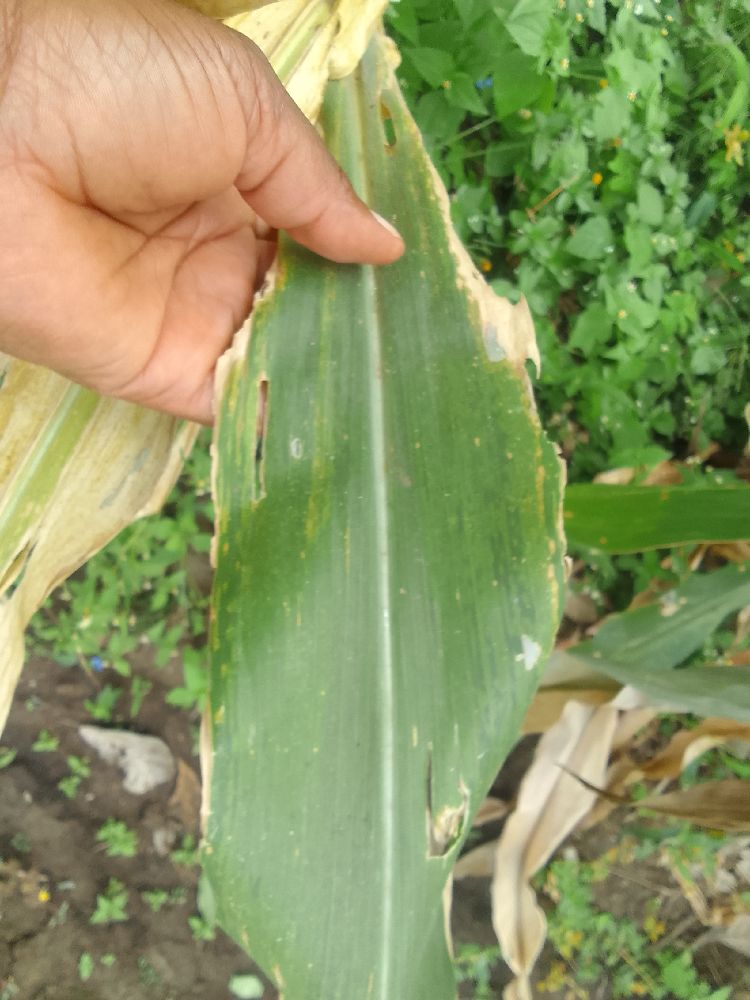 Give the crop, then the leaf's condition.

maize, maize lethal necrosis
